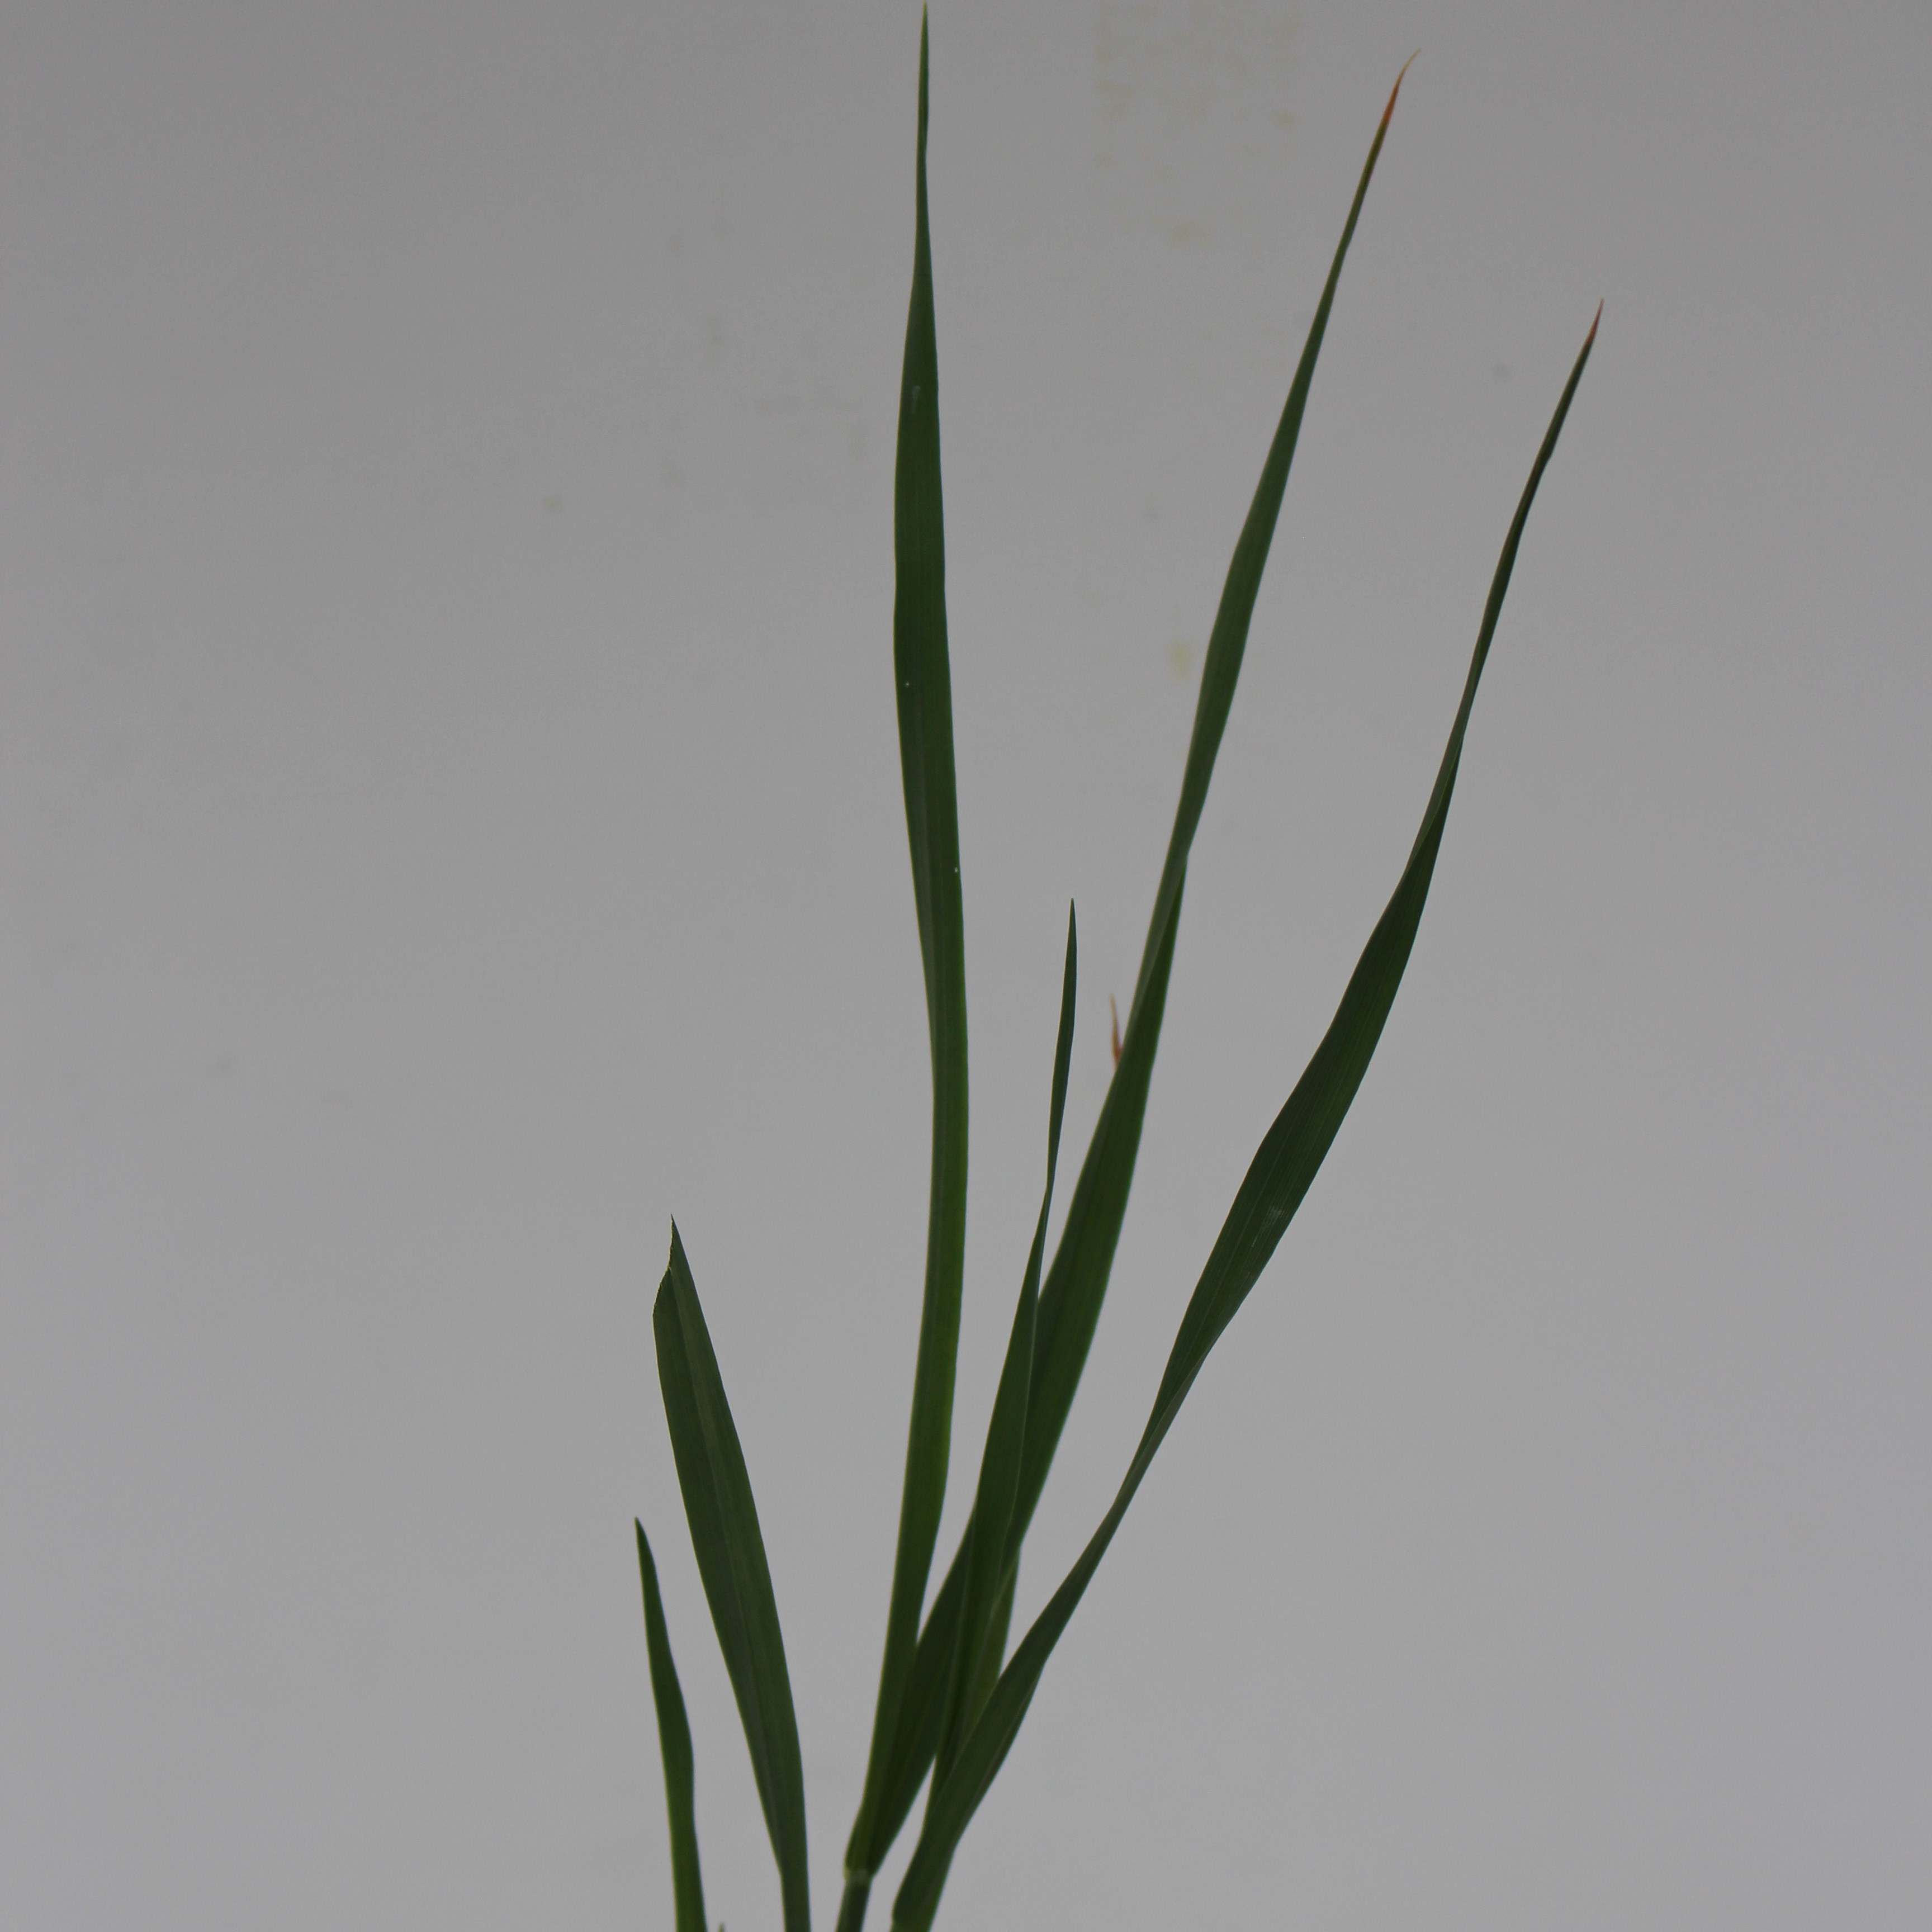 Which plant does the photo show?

Avena sterilis
